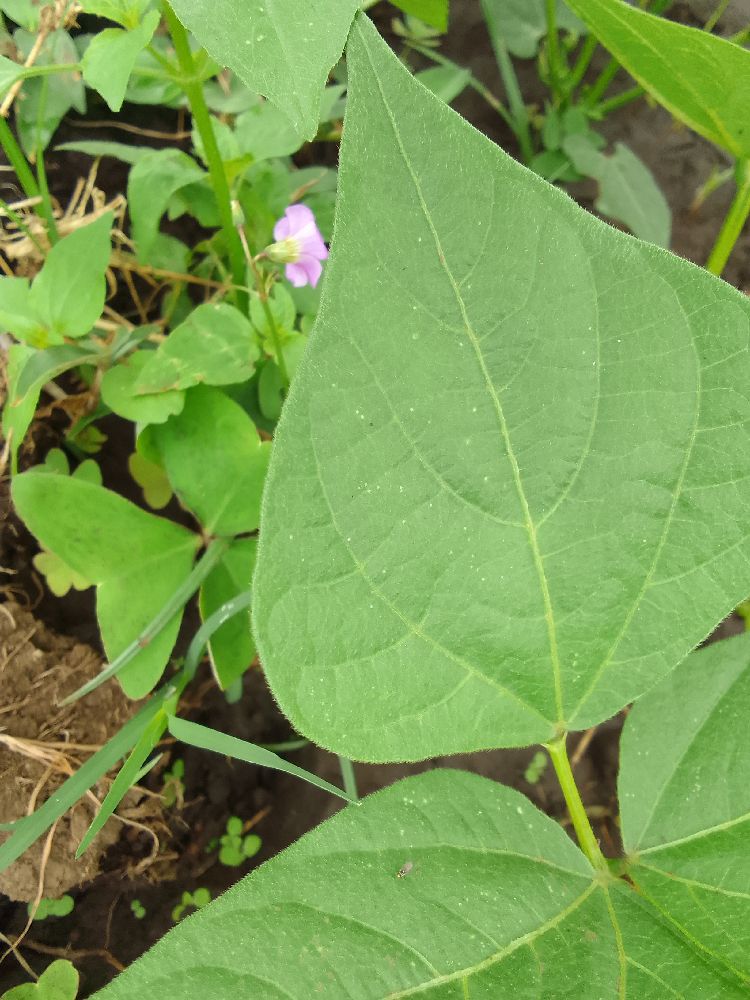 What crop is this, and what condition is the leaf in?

common bean, healthy
